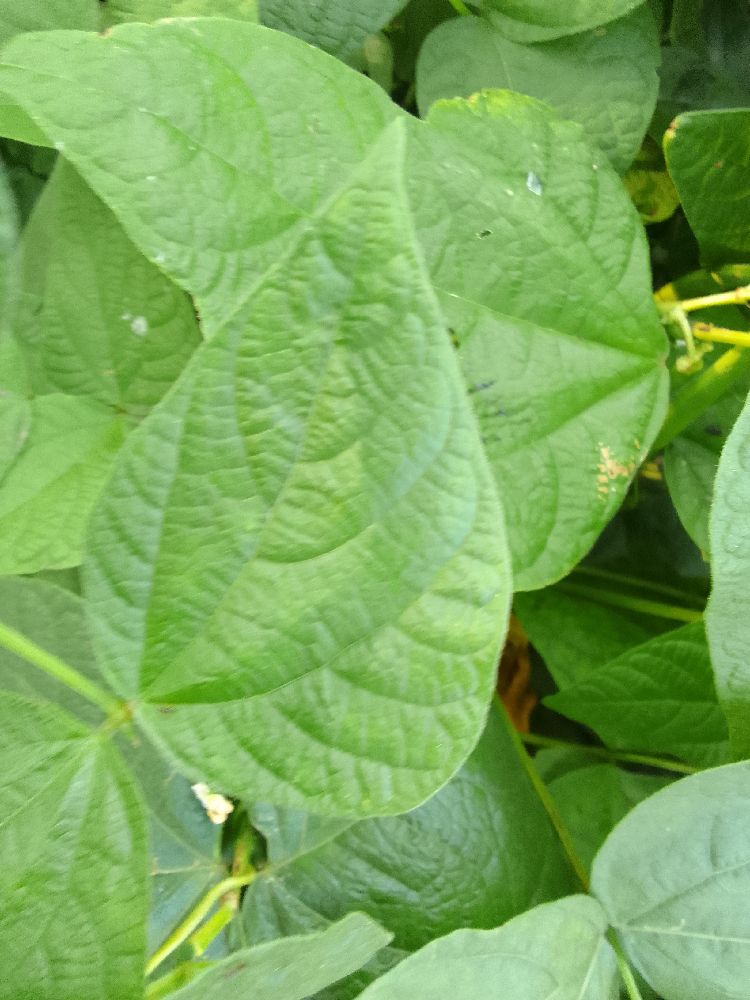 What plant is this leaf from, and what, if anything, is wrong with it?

common bean, healthy
